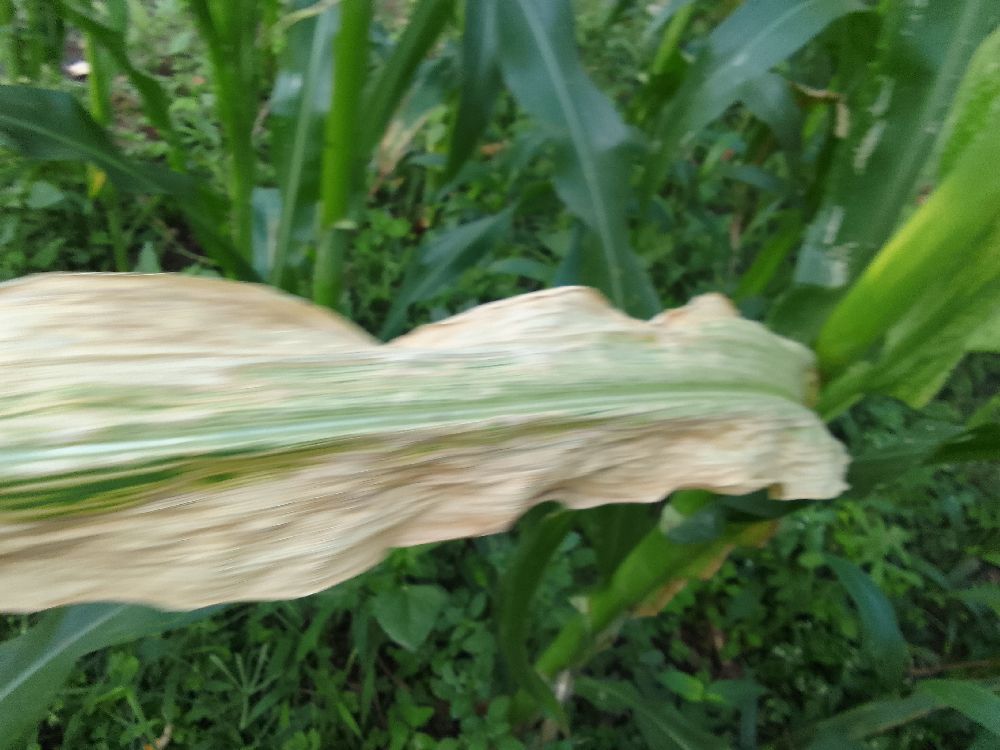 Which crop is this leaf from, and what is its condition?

maize, maize lethal necrosis
